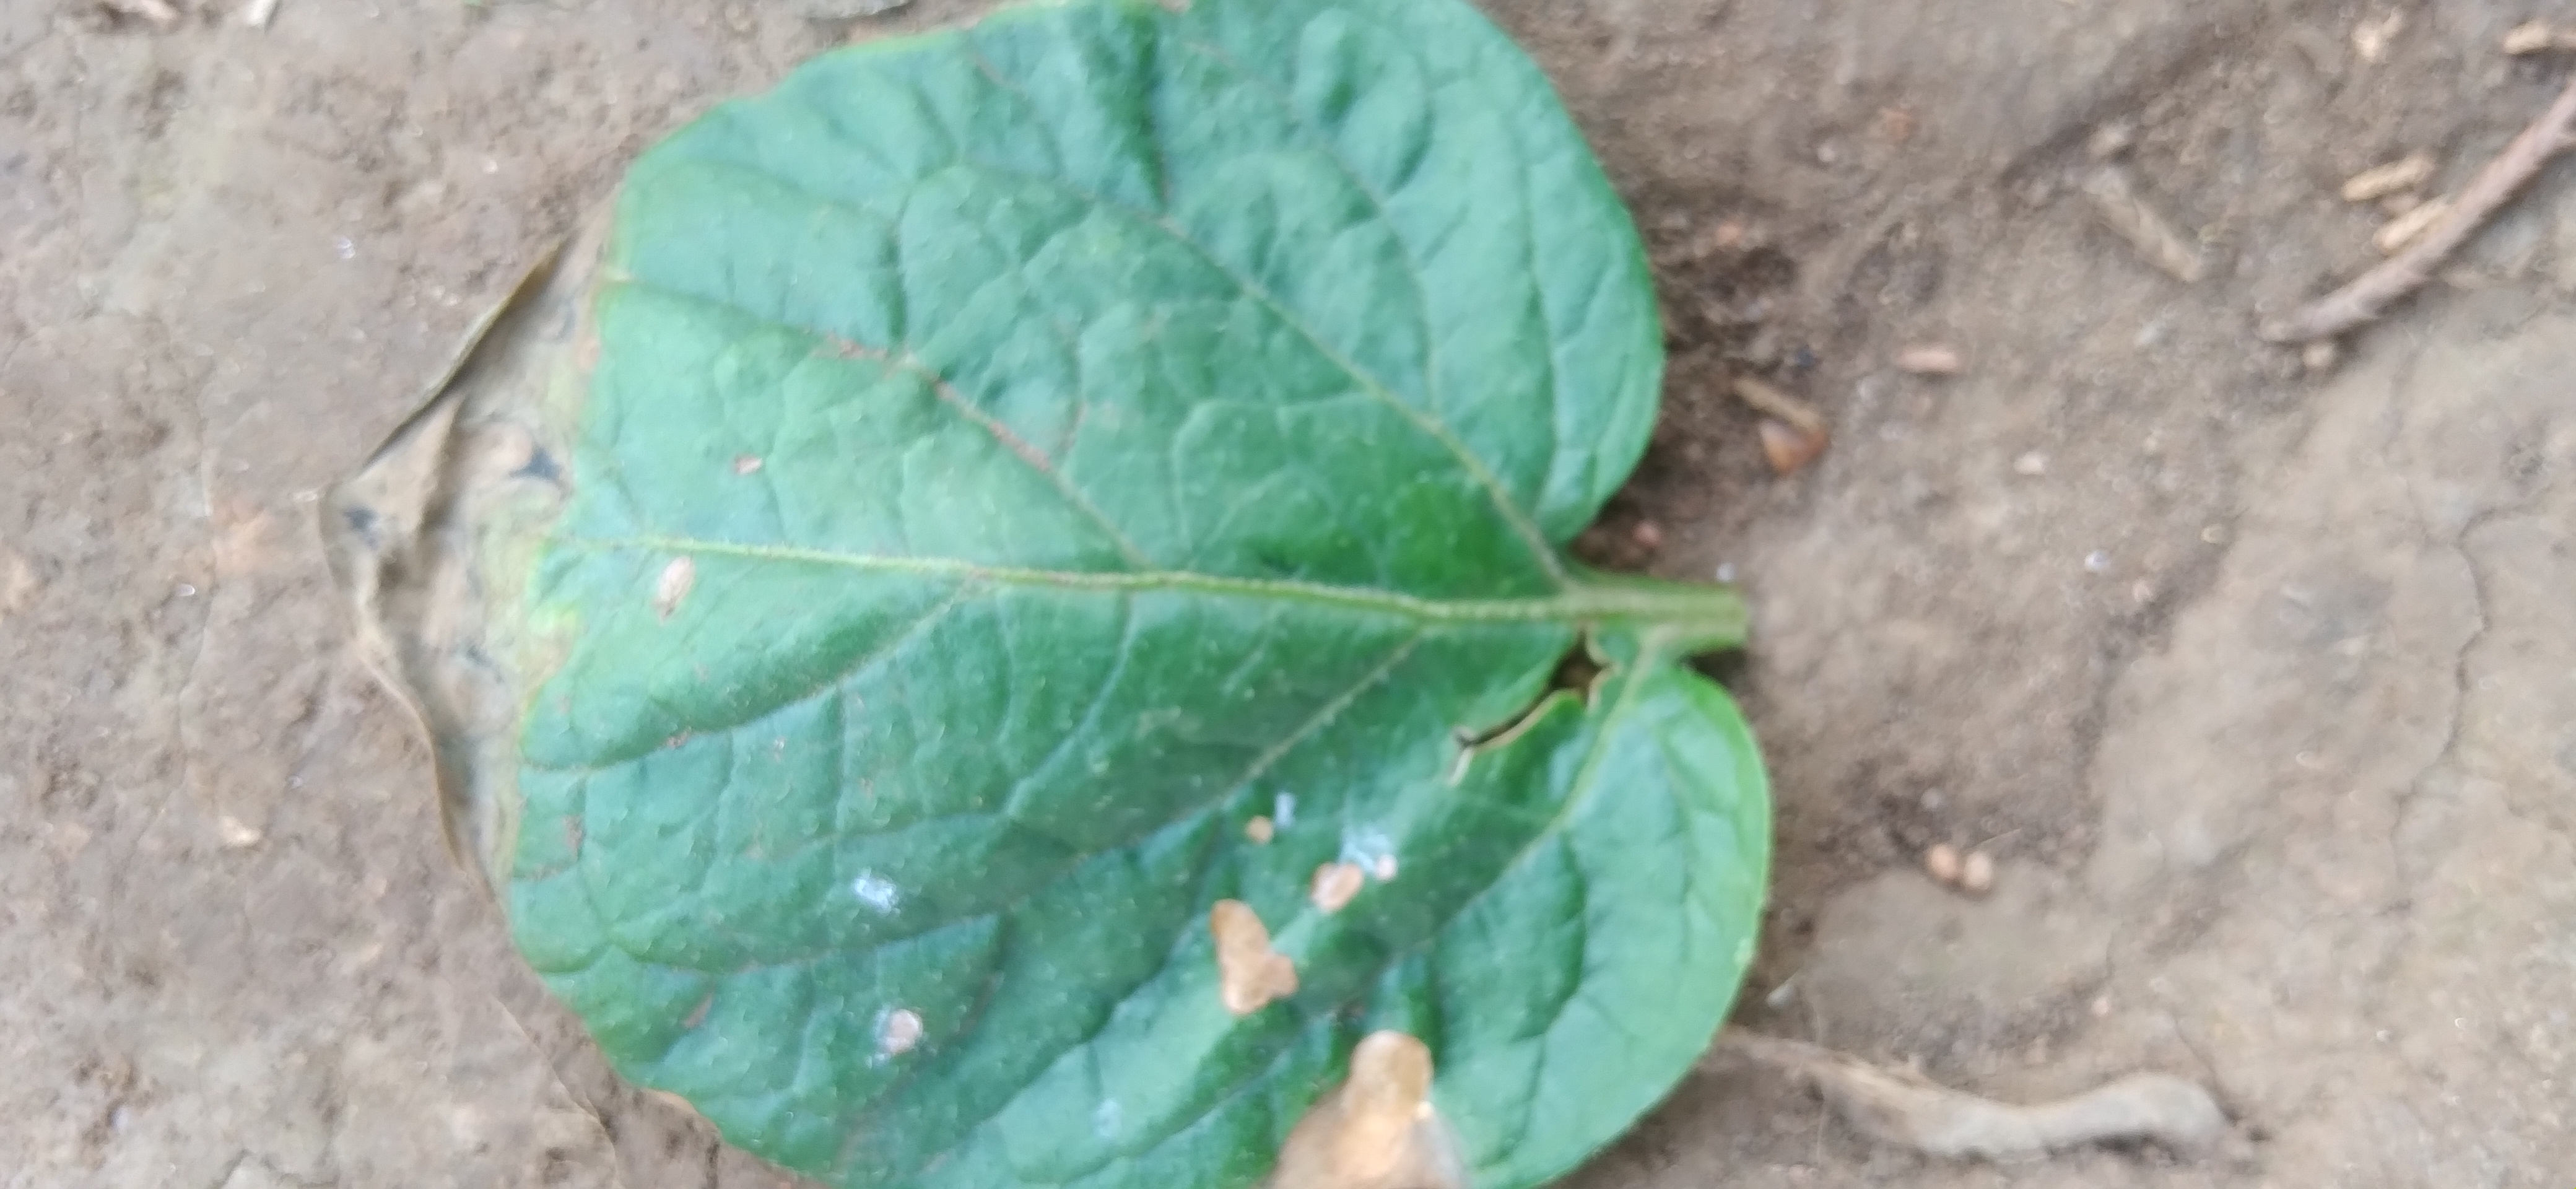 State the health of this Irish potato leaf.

early blight
